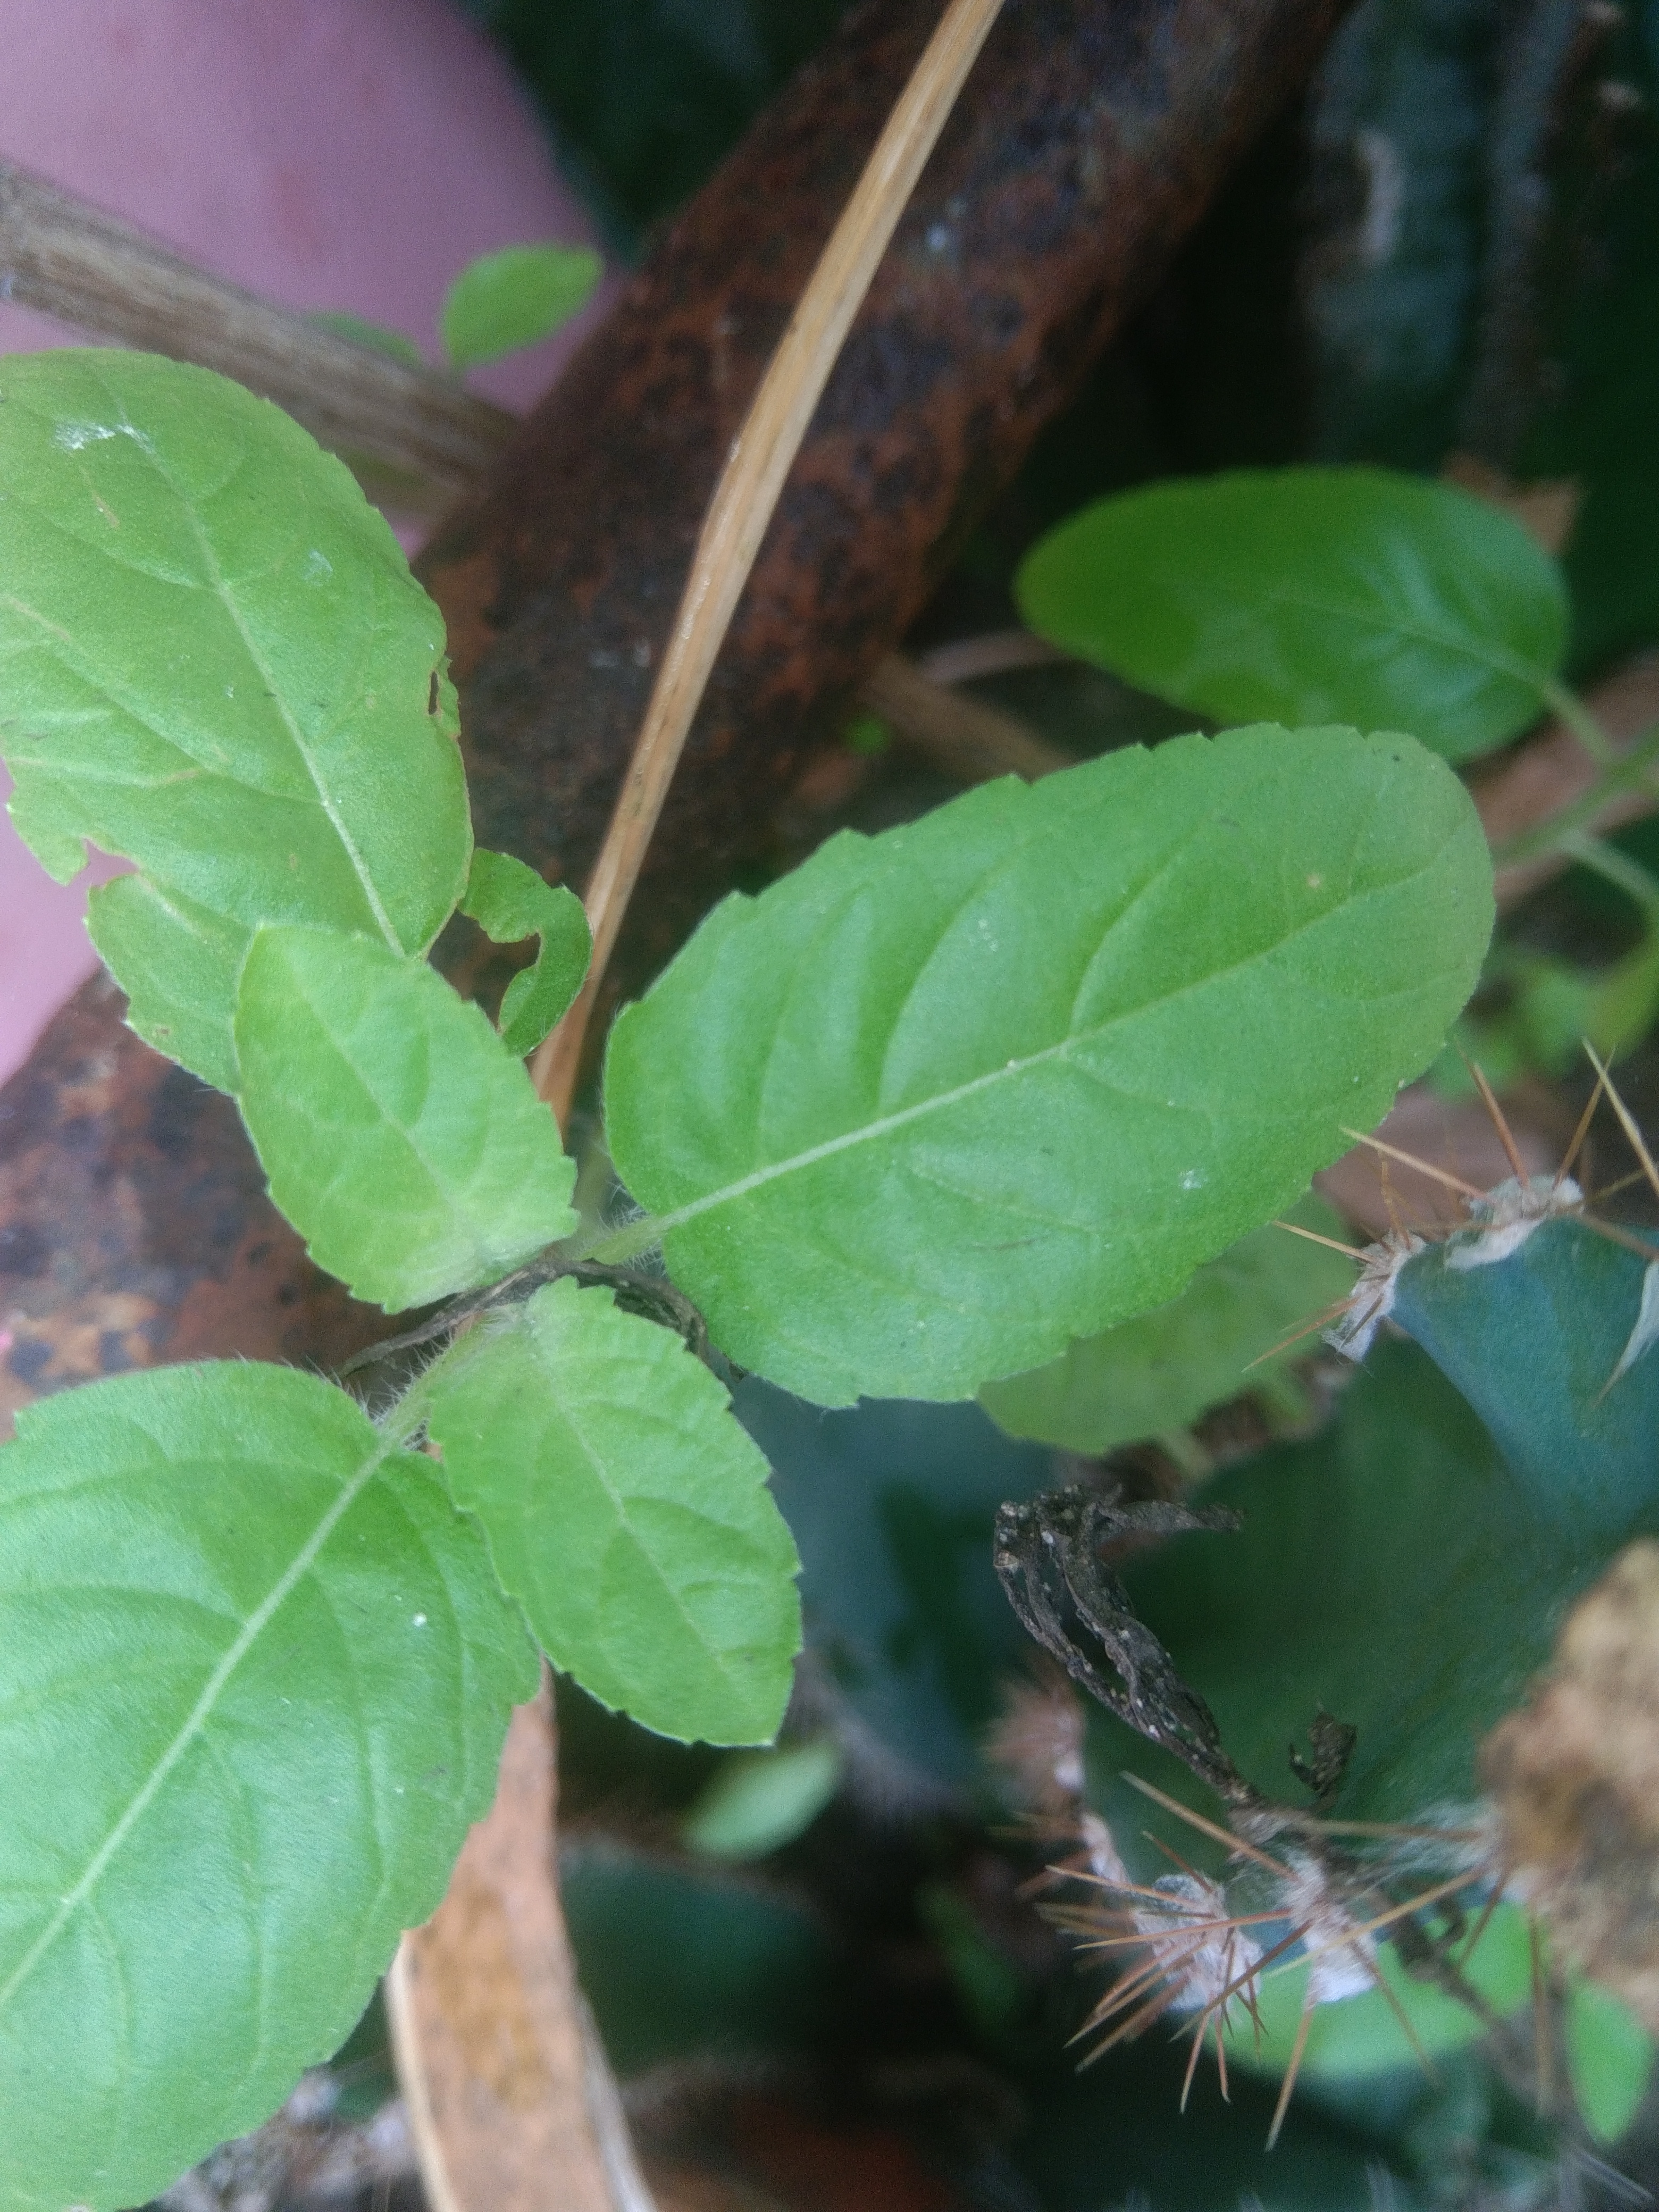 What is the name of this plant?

tulshi
